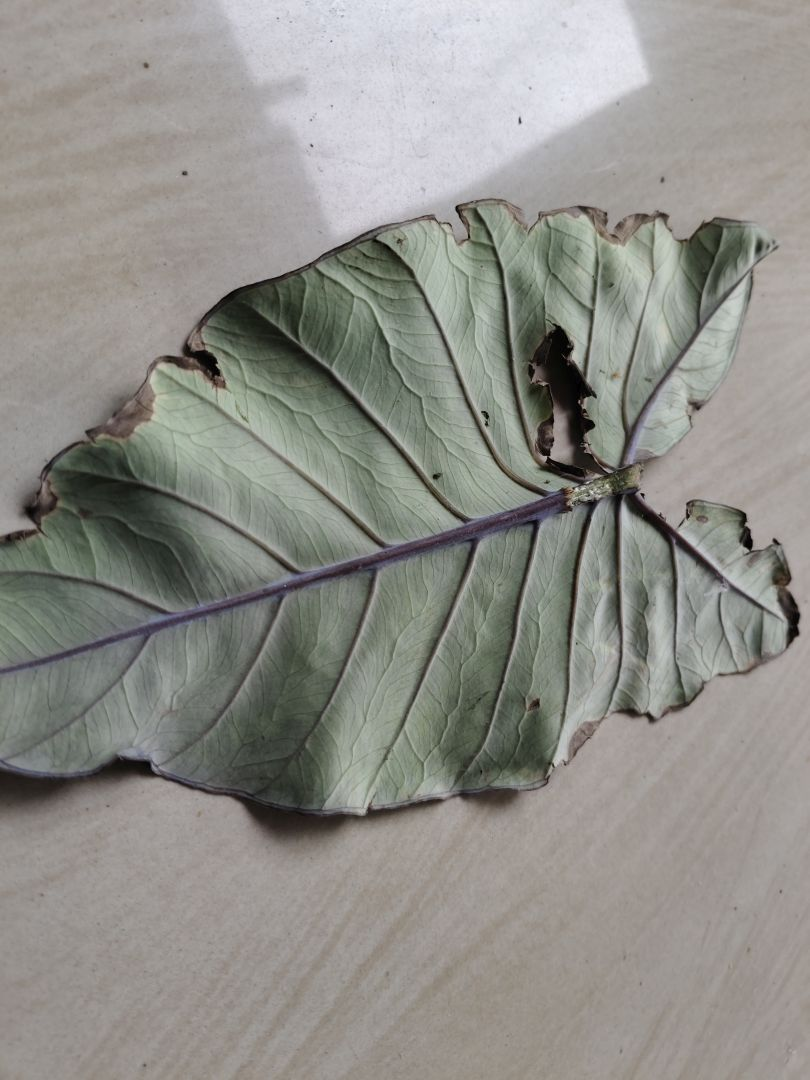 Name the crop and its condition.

taro, leaf blight
